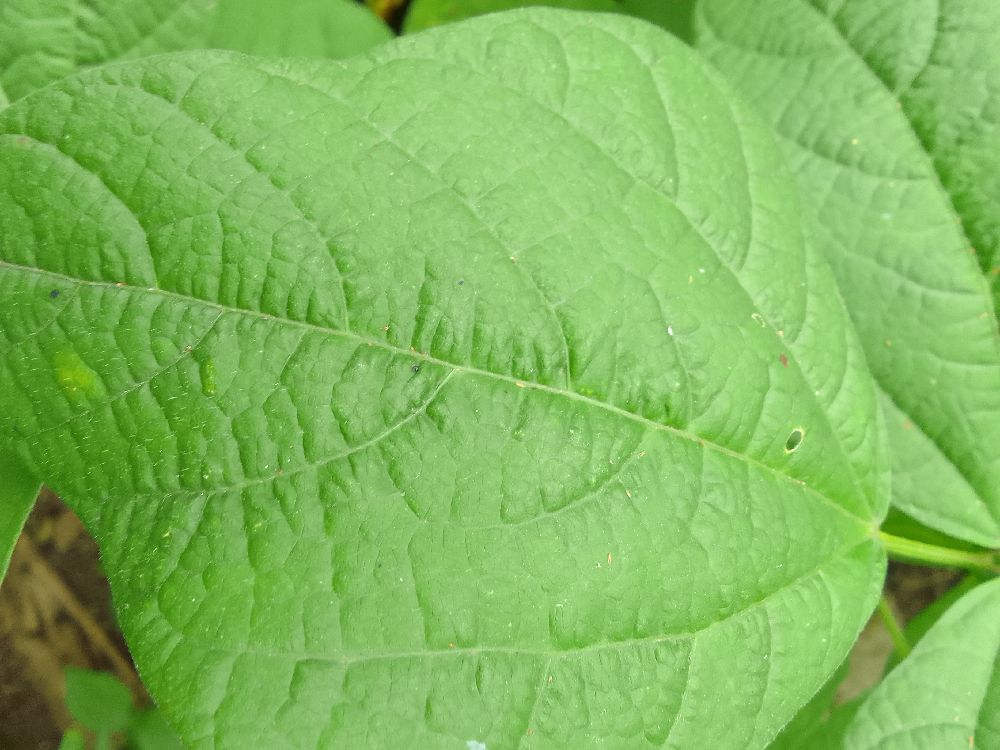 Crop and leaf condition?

common bean, healthy
